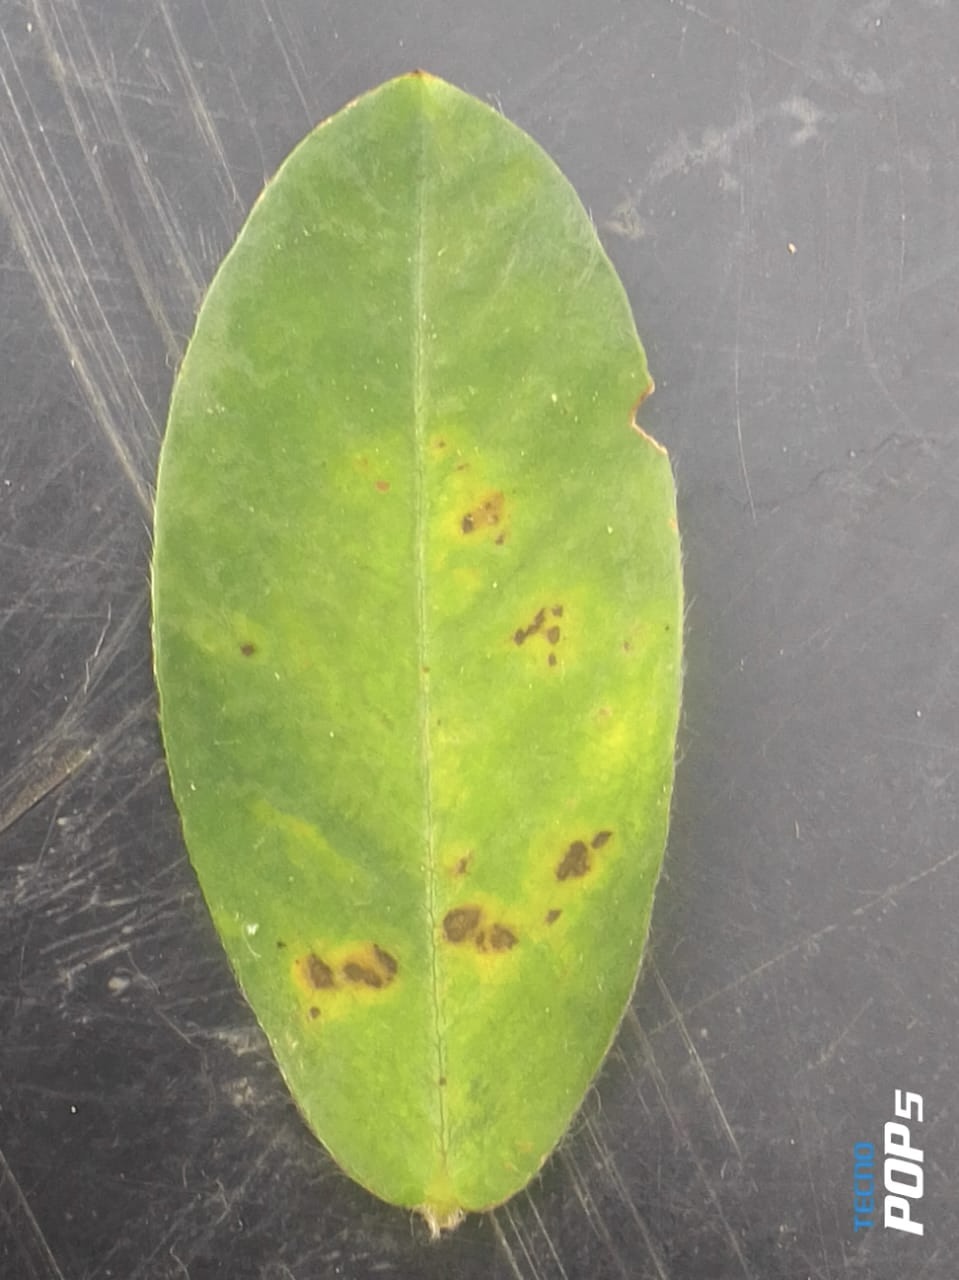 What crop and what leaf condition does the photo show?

peanut, passalora arachidicola
